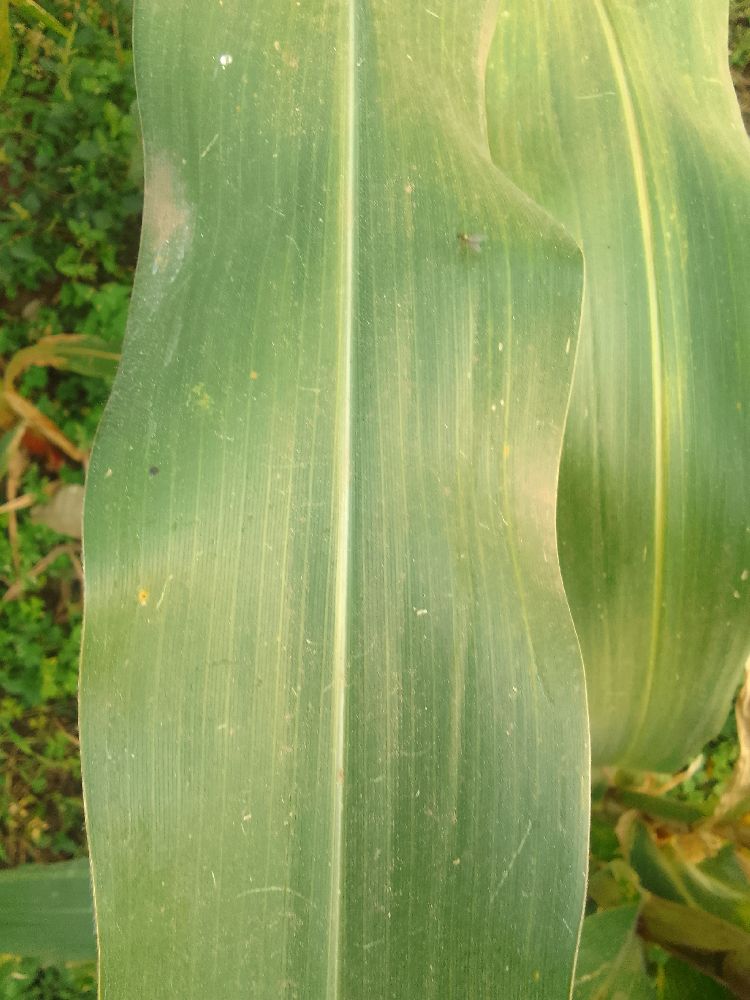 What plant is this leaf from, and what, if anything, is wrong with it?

maize, healthy
